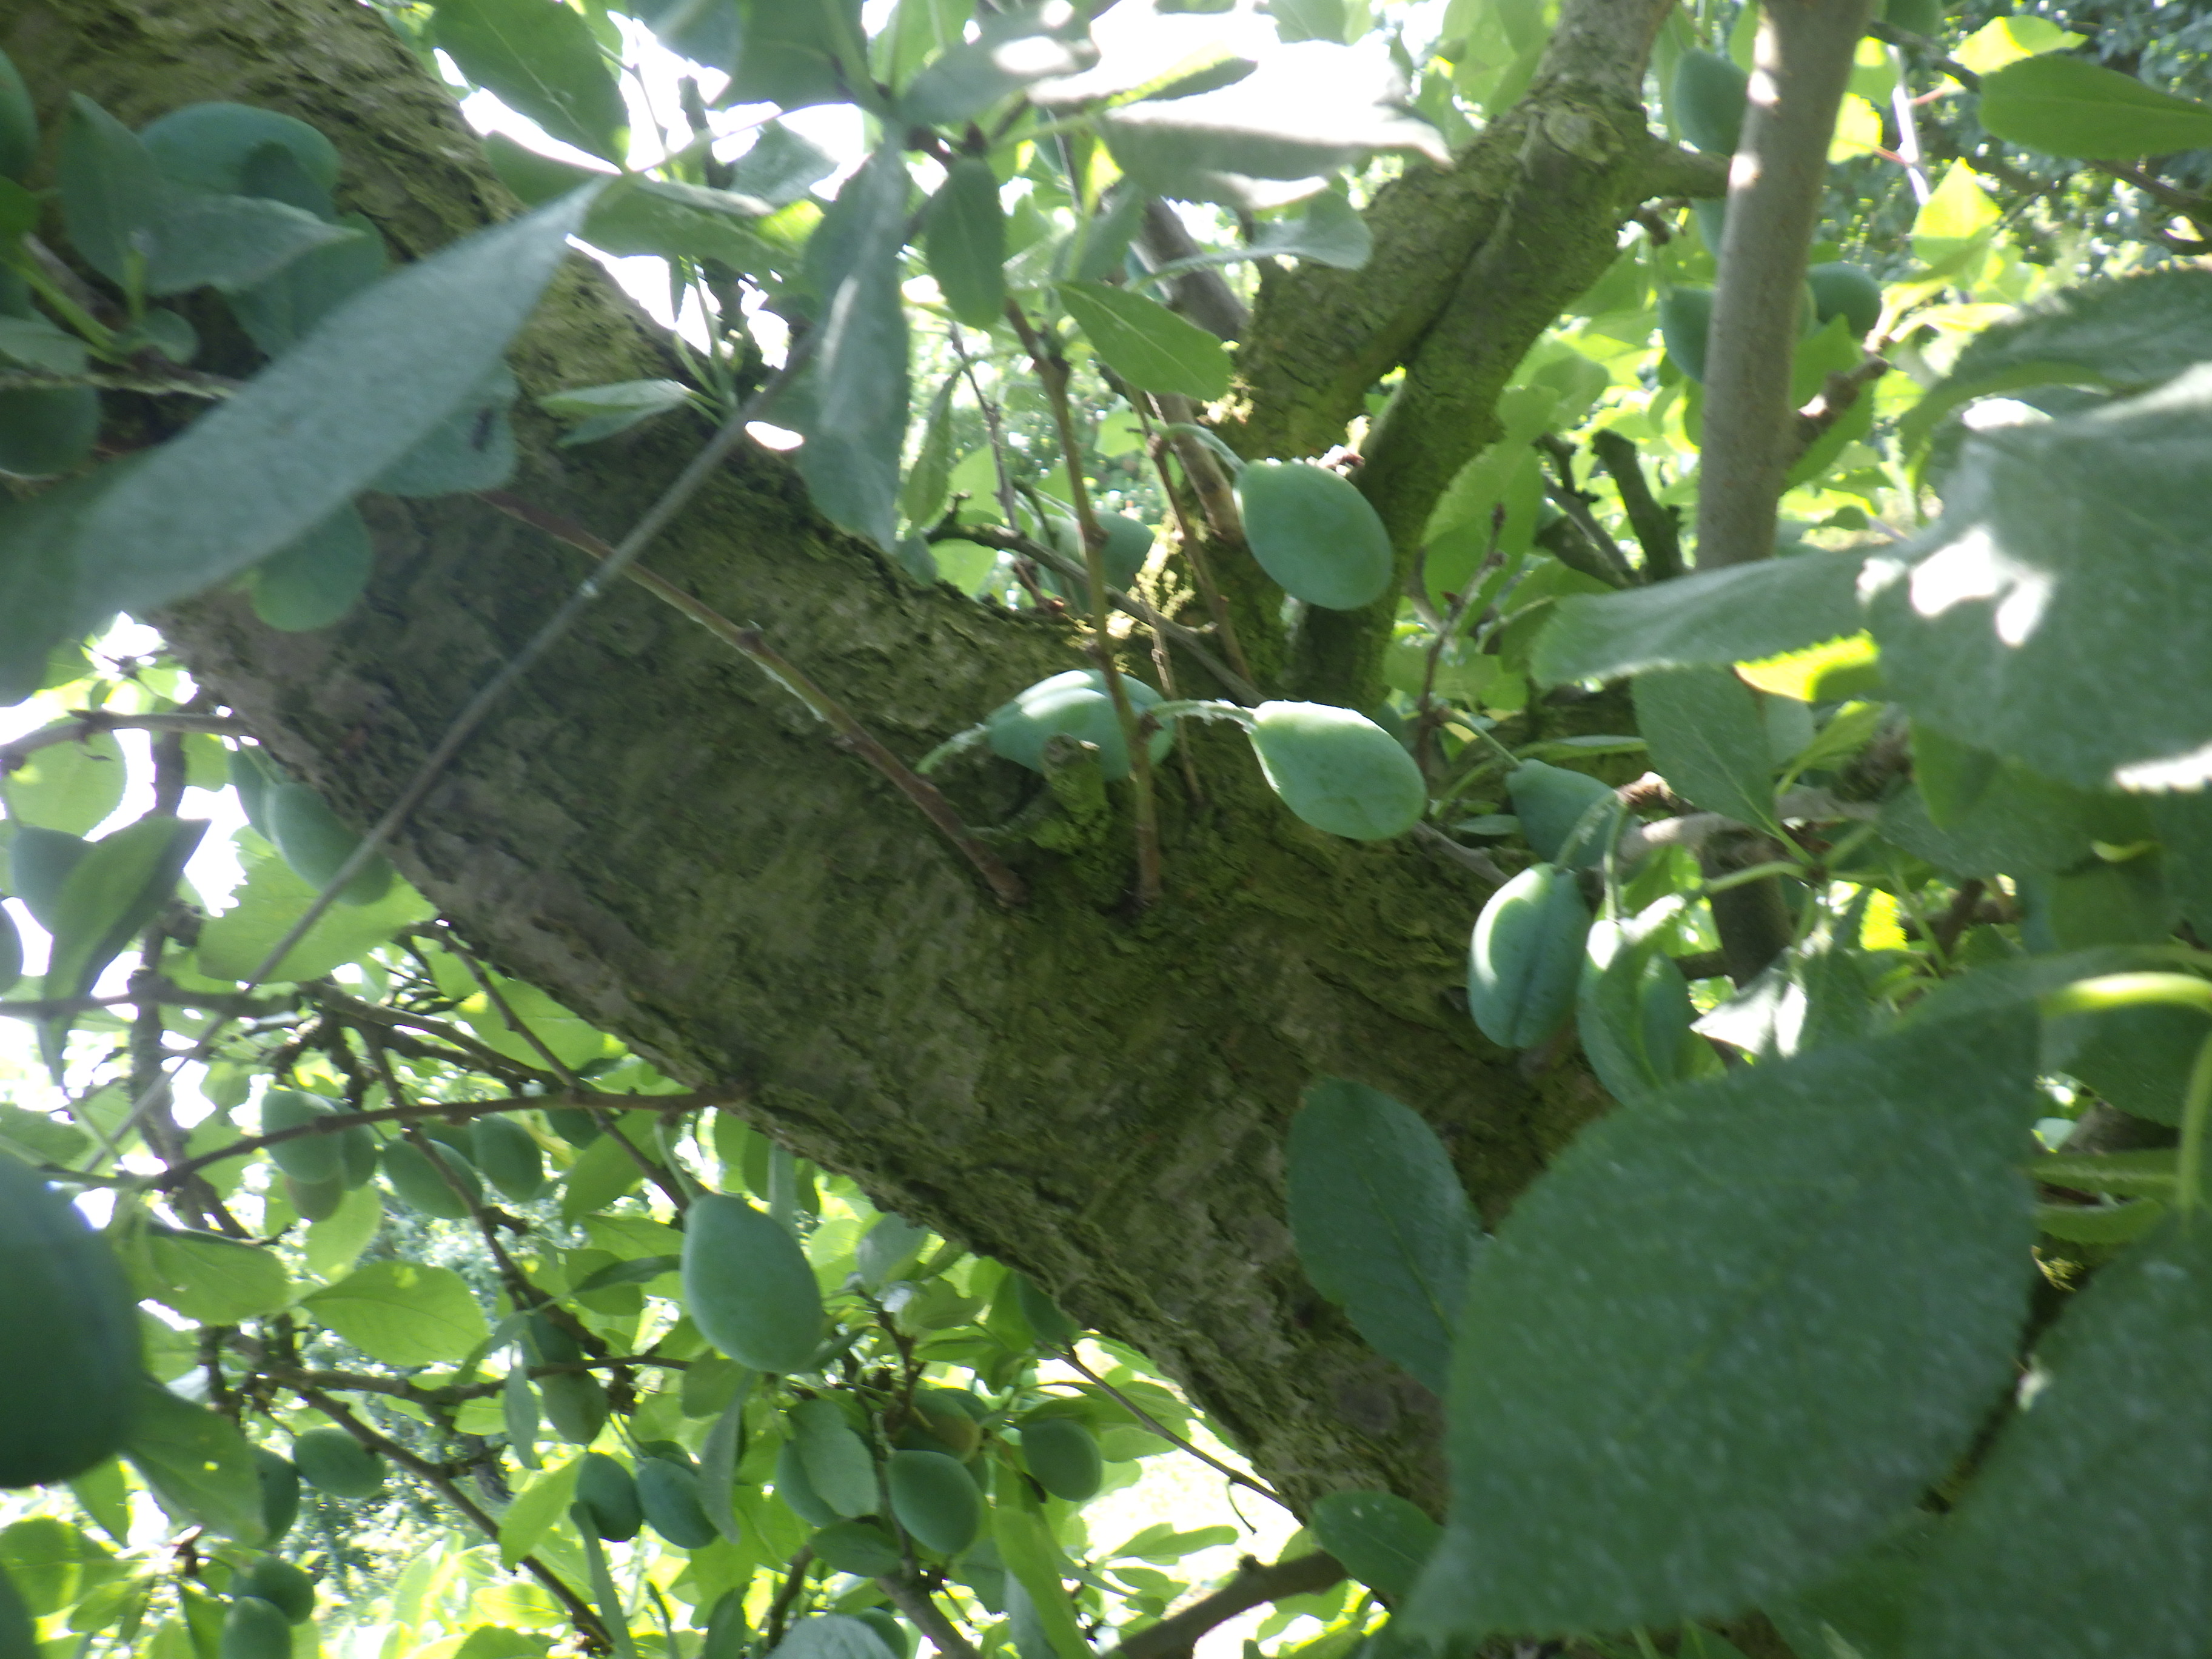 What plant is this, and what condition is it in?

plum, healthy
